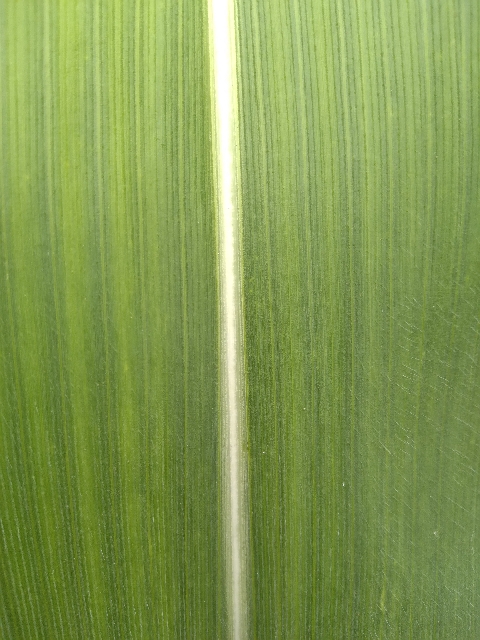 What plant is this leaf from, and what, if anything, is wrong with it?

maize, healthy
